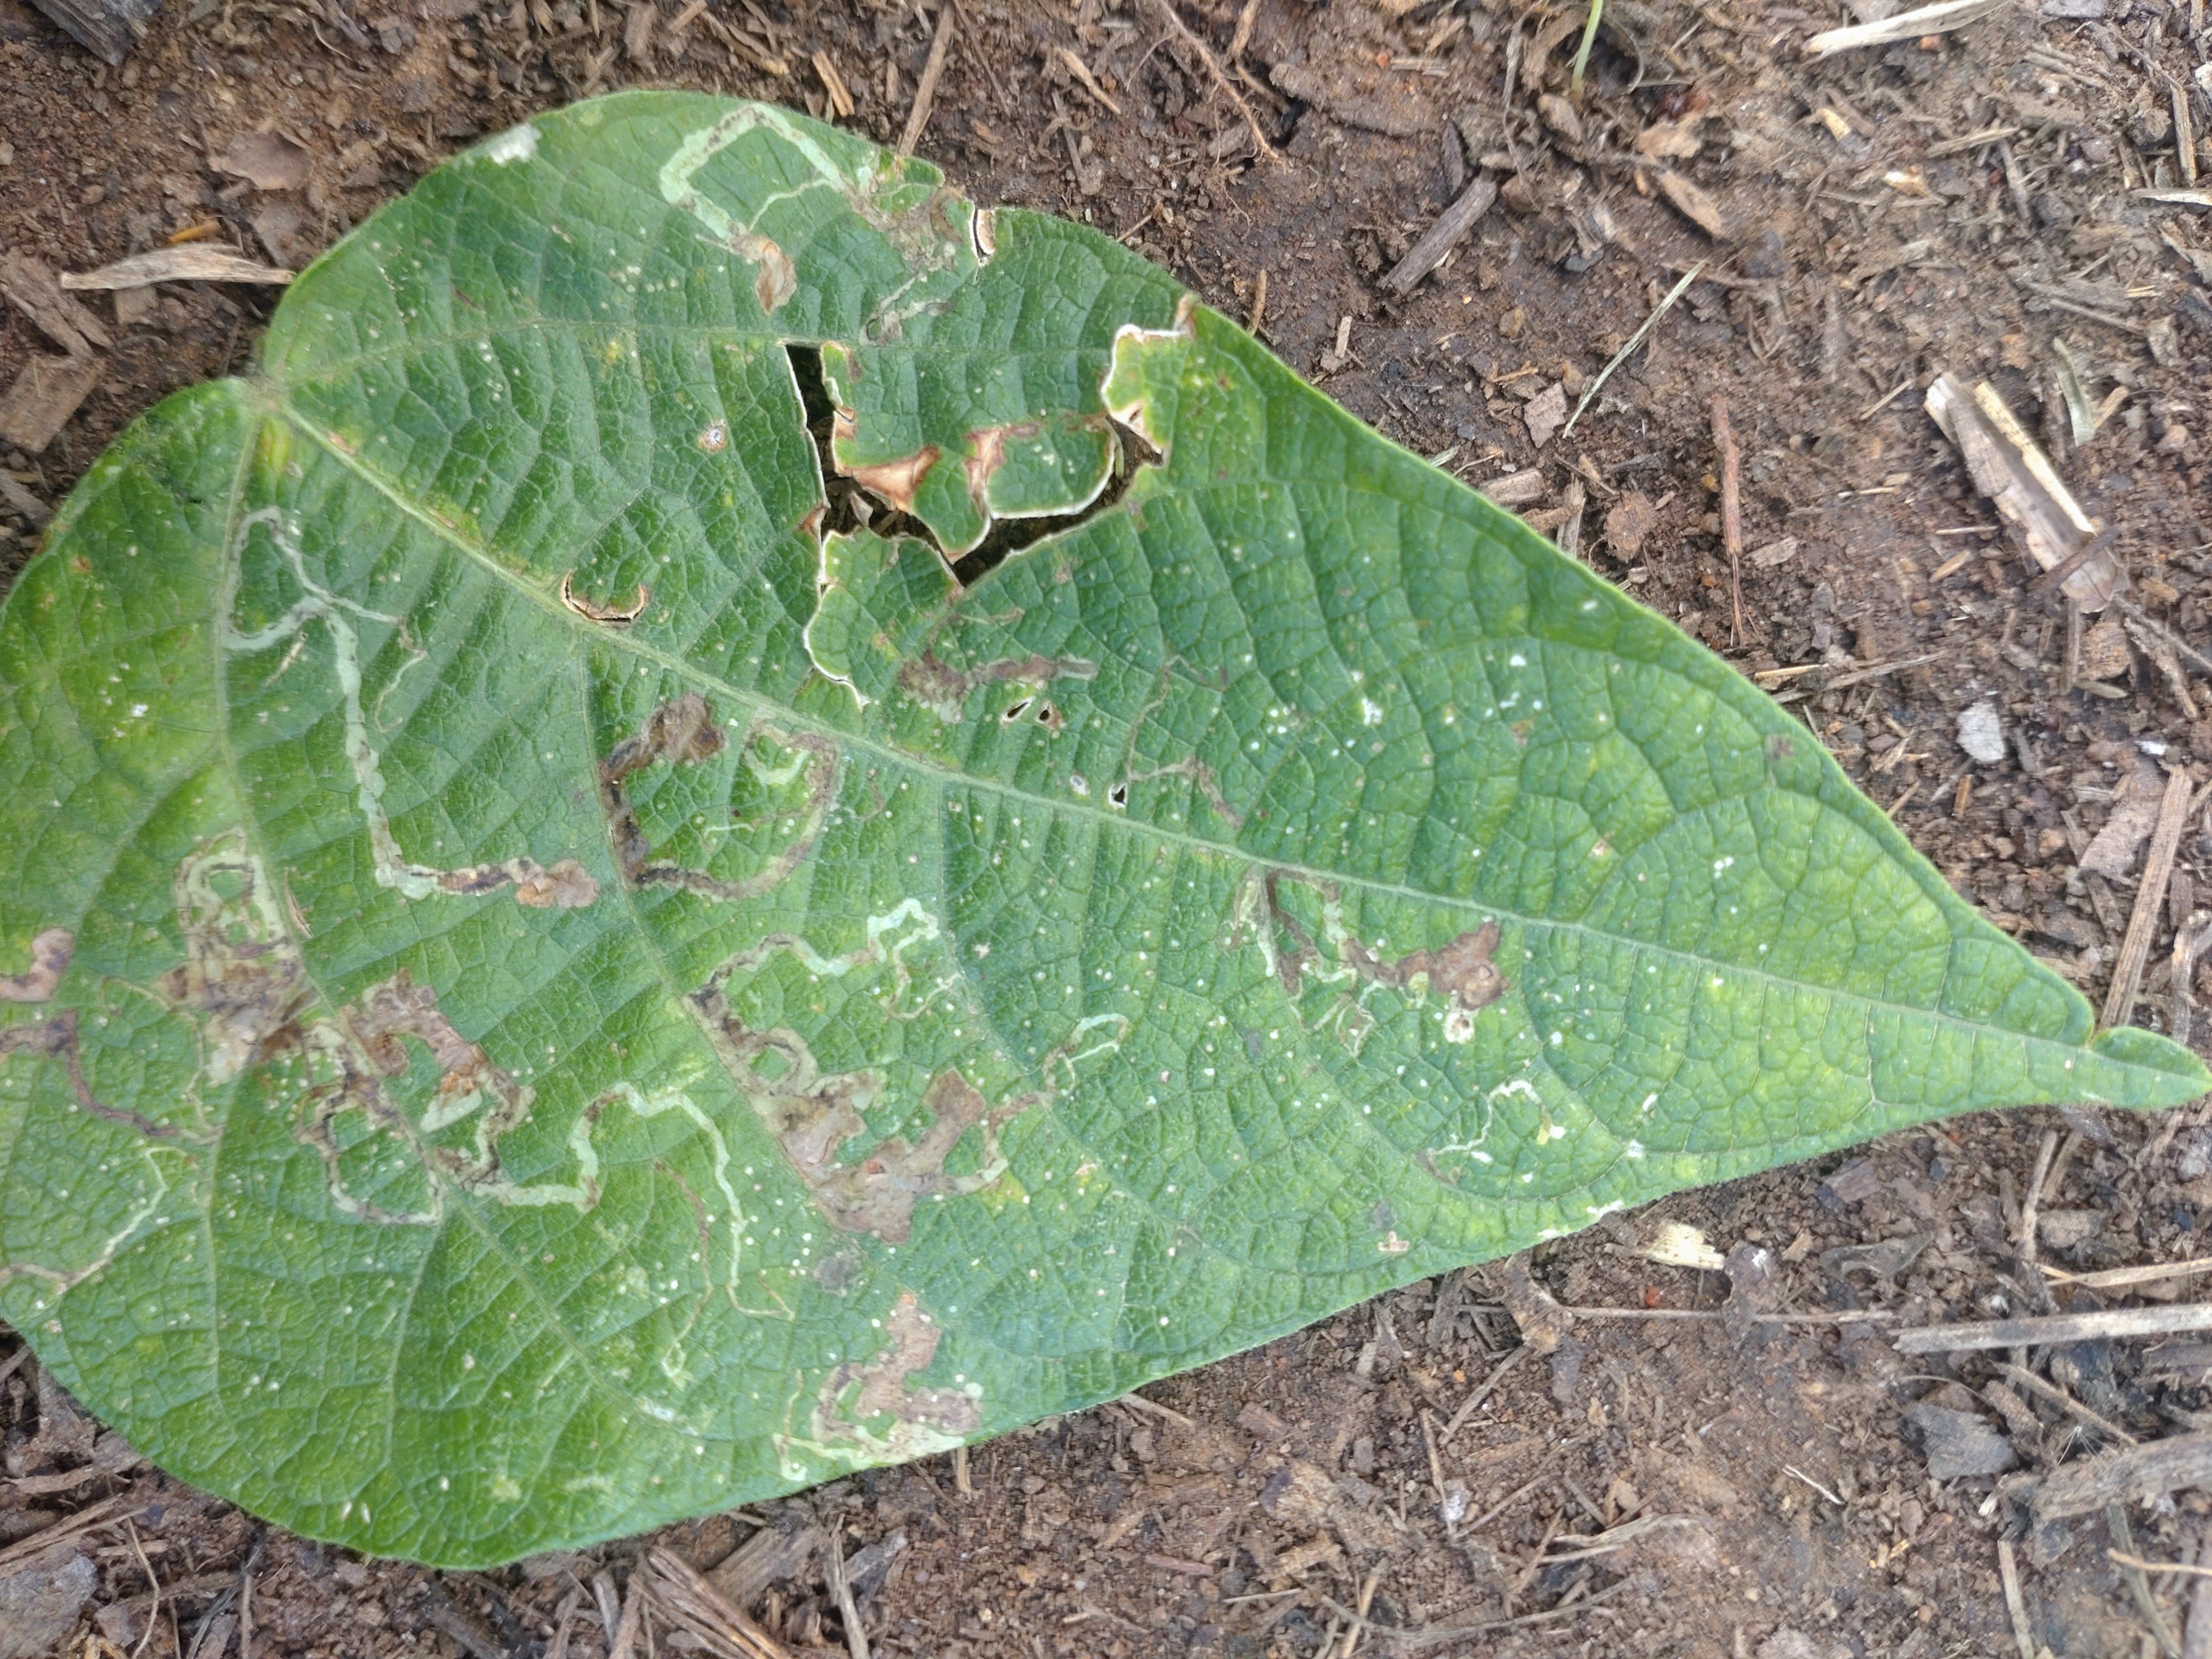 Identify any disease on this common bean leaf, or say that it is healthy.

anthracnose
